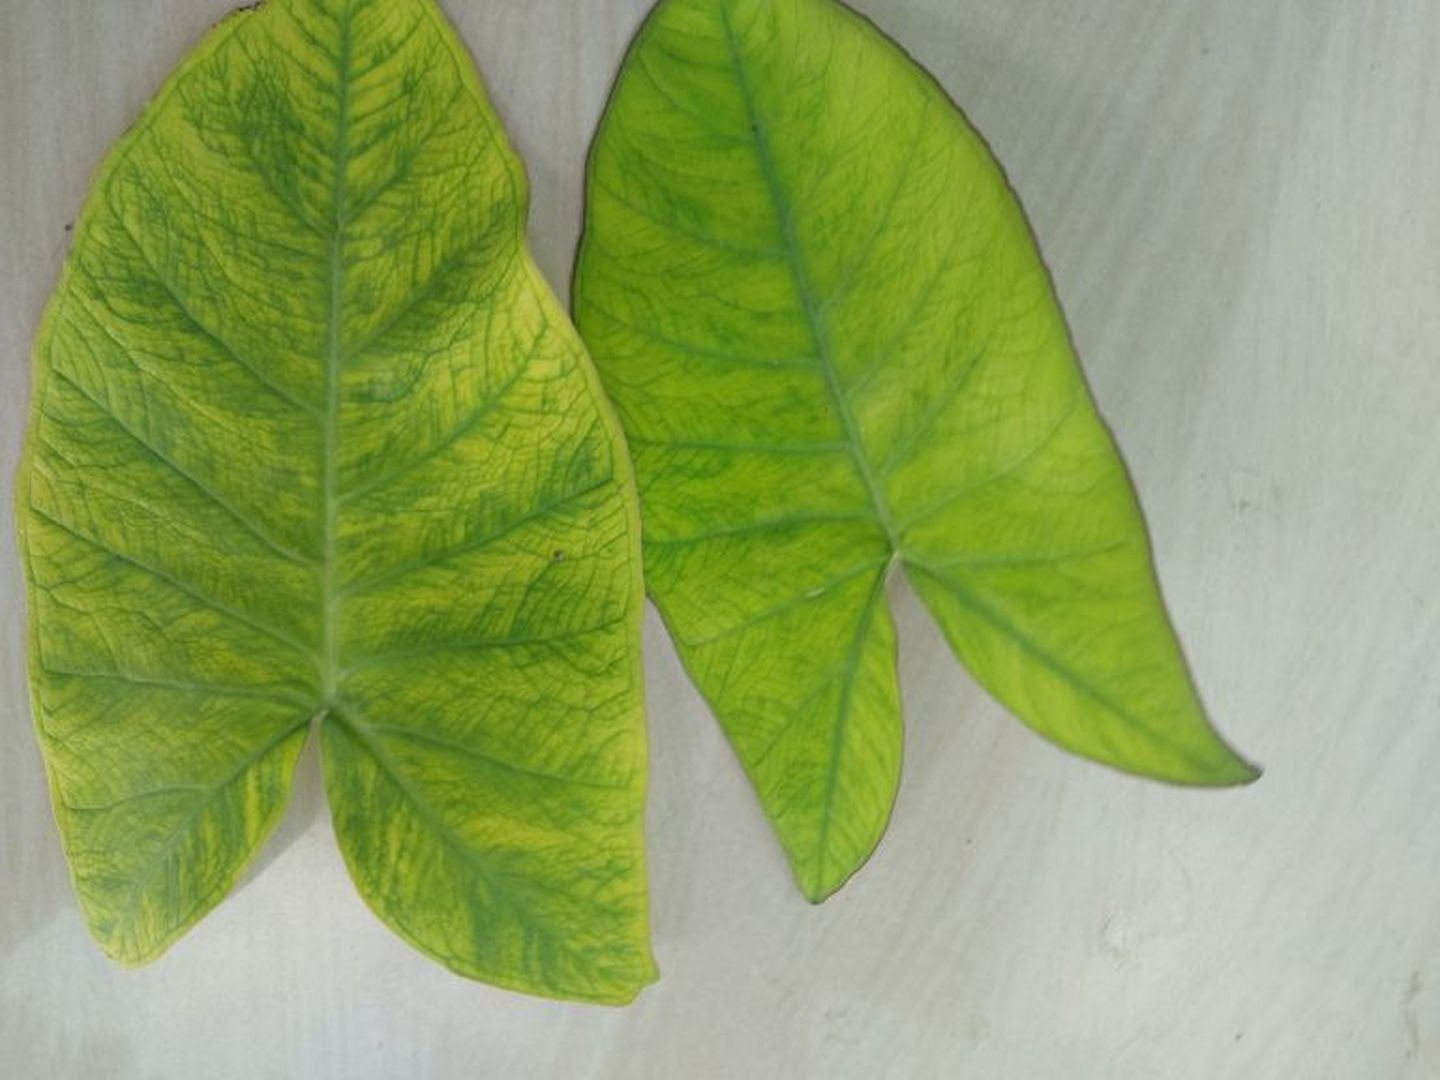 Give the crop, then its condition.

taro, mosaic
